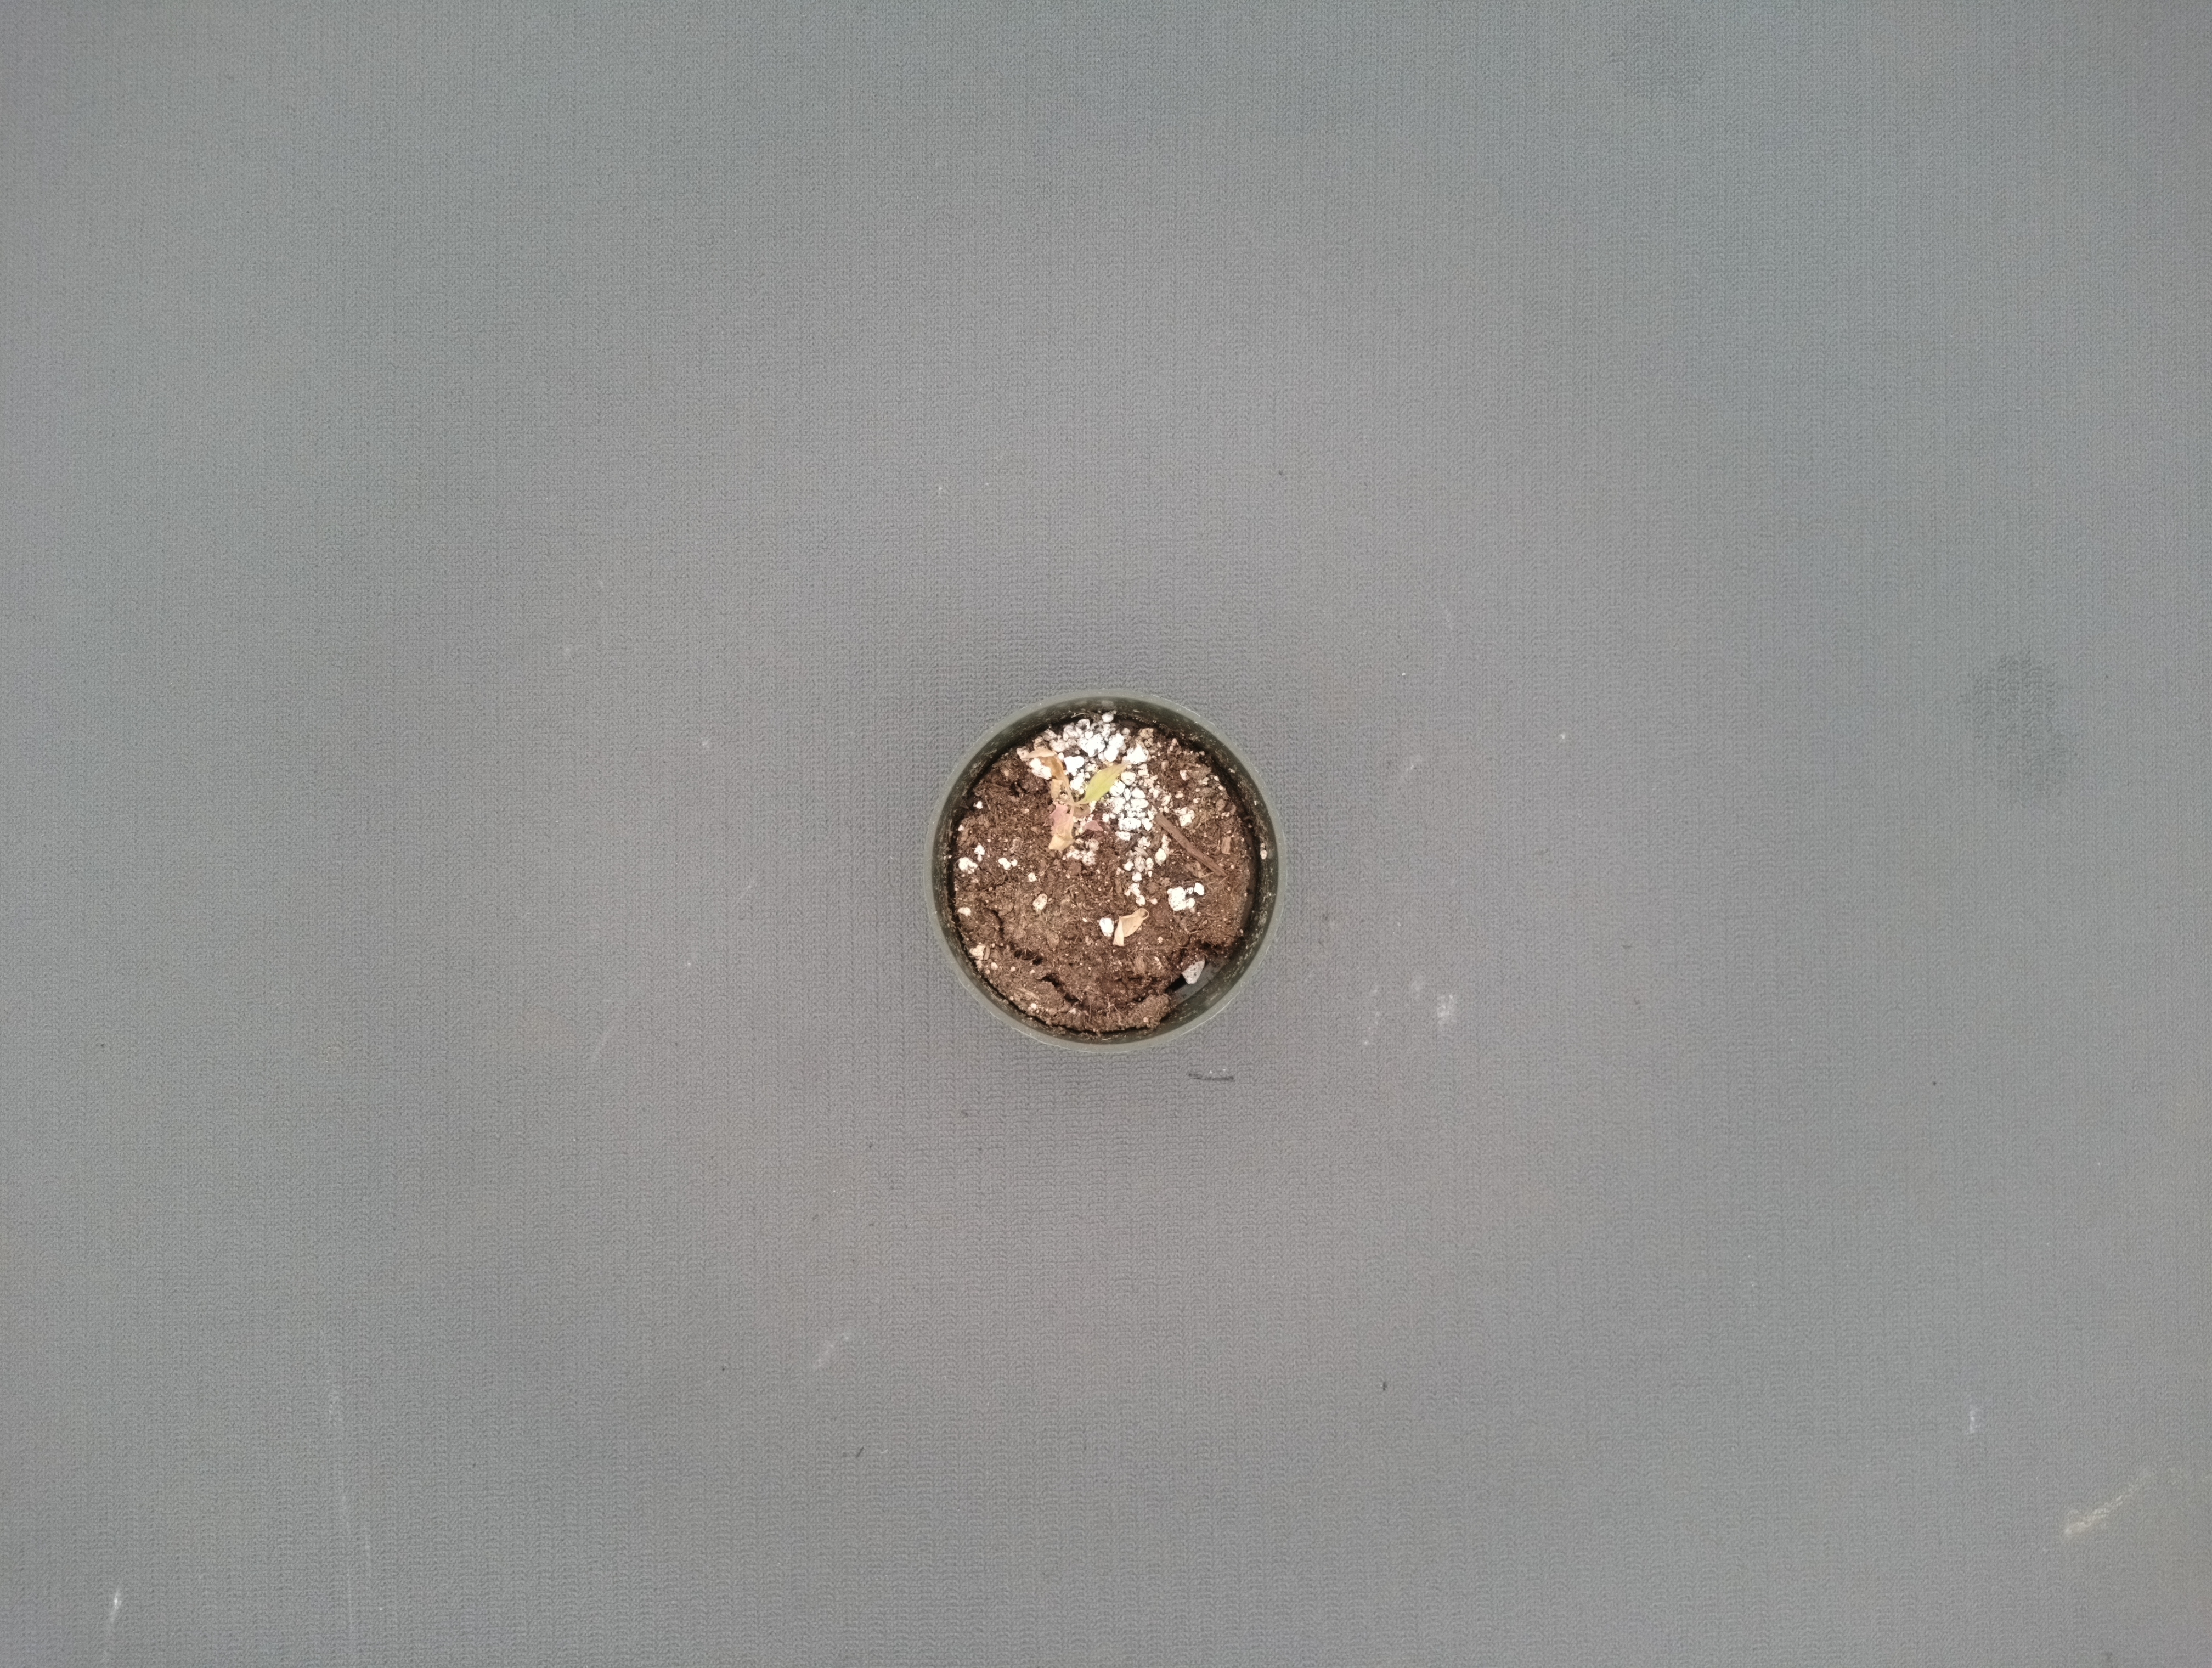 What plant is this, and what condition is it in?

waterhemp, necrosis only
